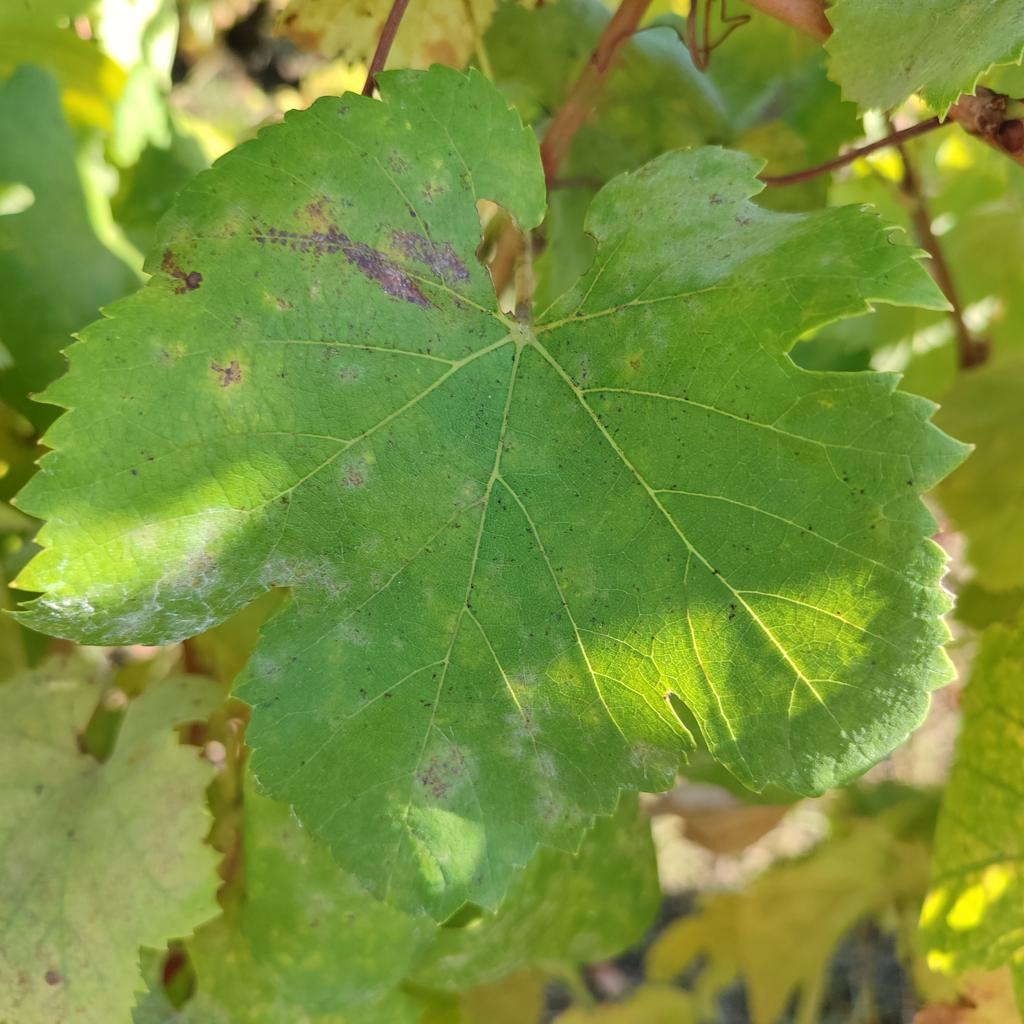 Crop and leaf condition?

grapevine, powdery mildew
